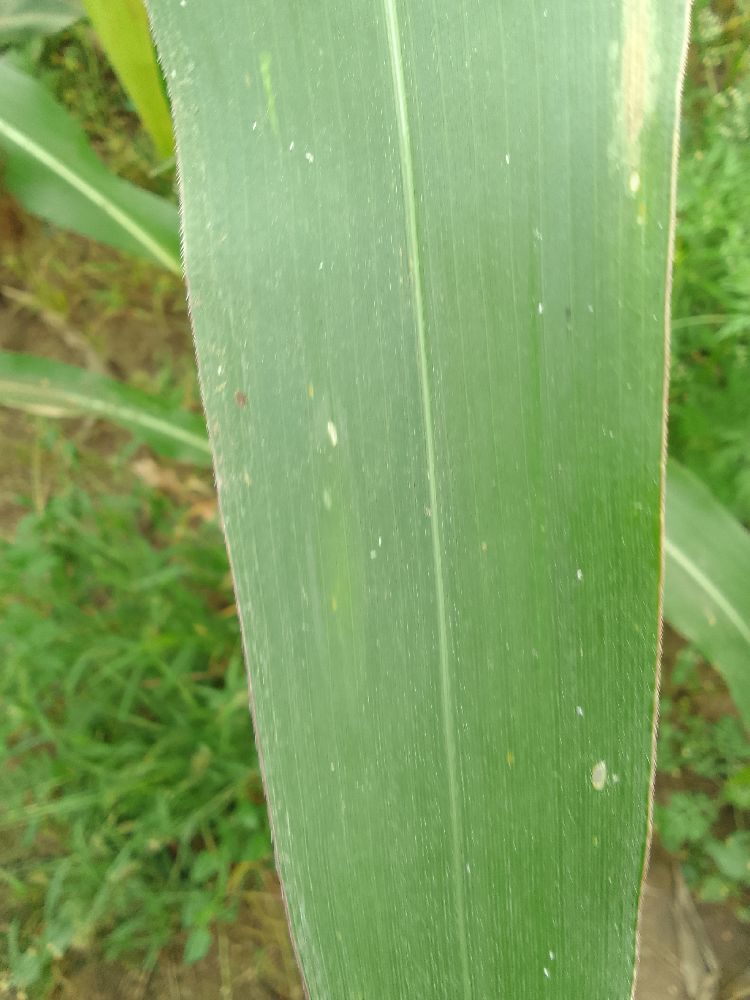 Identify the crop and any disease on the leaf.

maize, healthy
